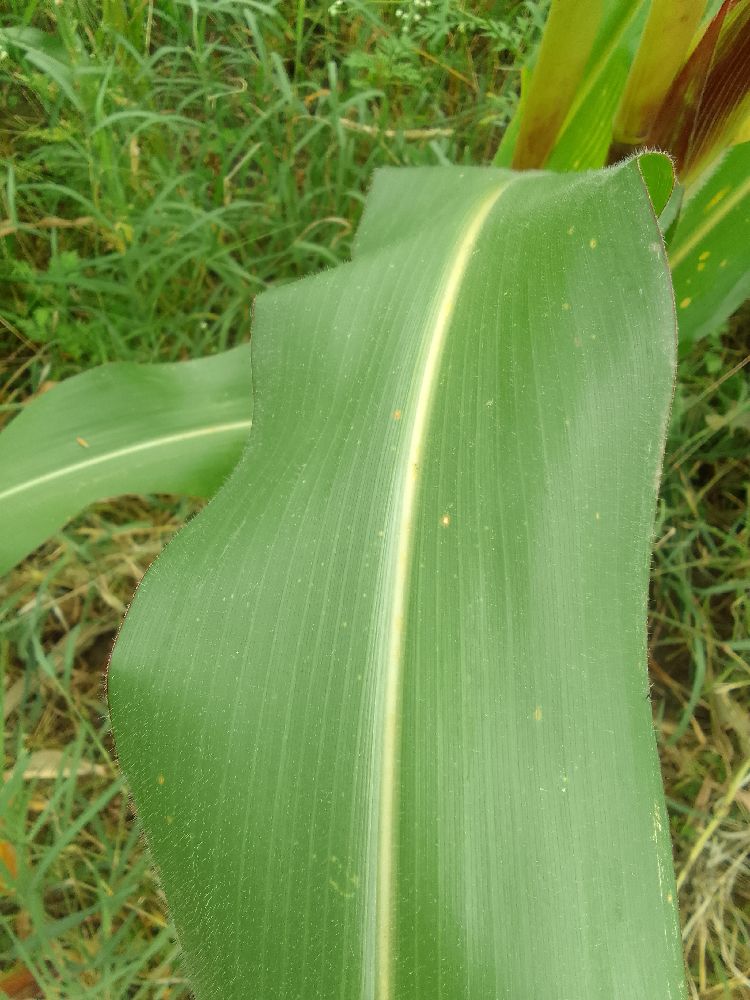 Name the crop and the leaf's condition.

maize, healthy
